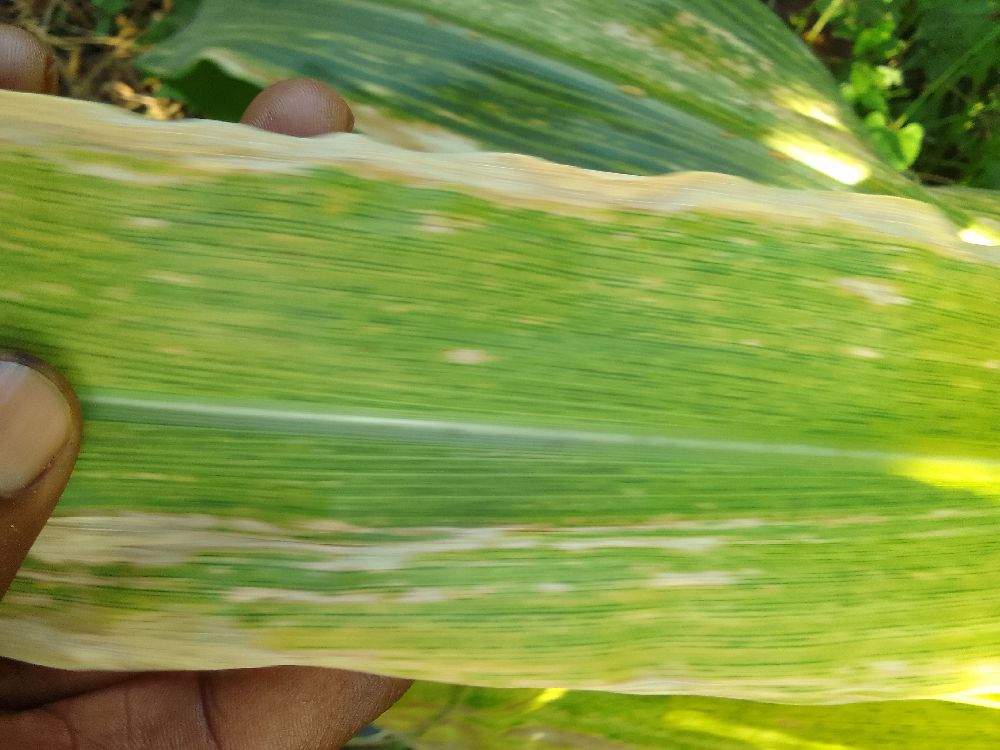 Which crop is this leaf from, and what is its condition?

maize, maize lethal necrosis
